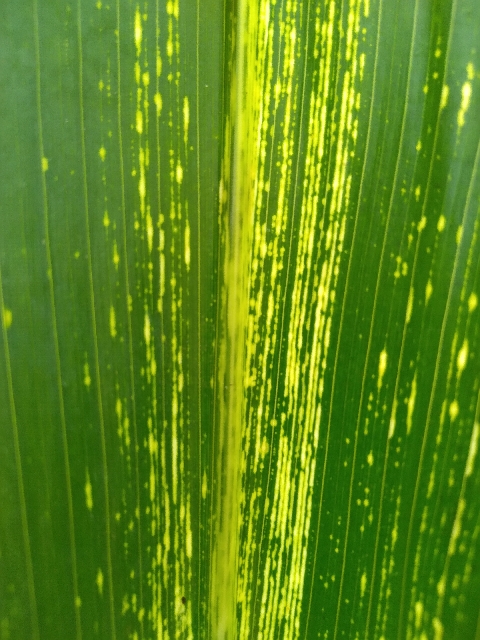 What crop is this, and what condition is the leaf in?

maize, maize streak virus
